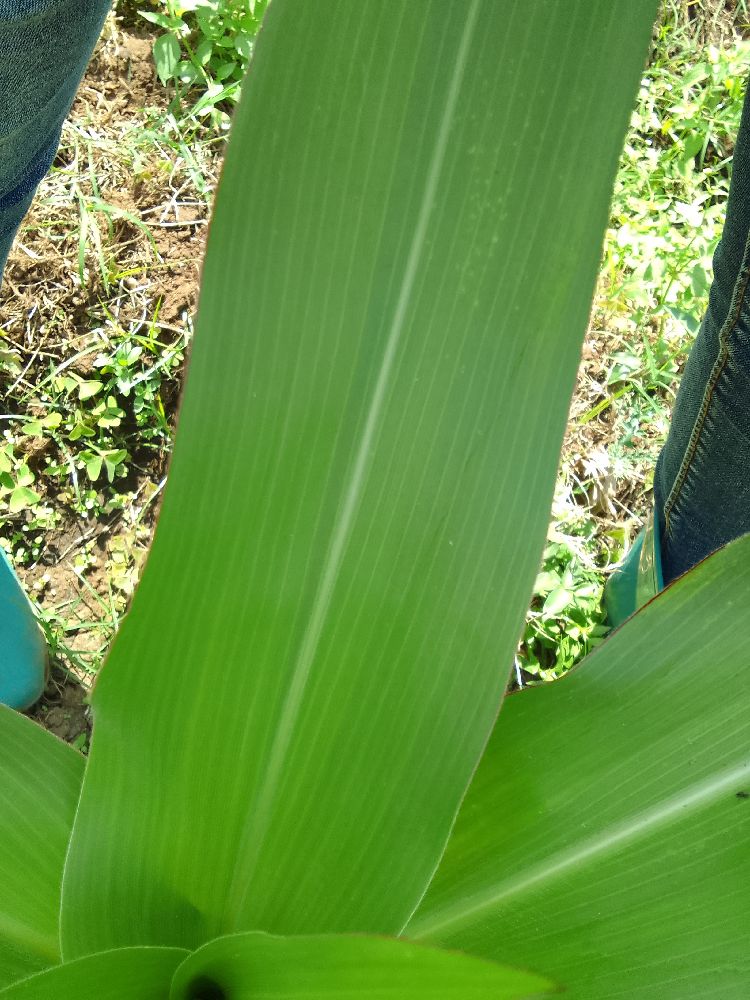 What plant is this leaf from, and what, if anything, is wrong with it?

maize, healthy
